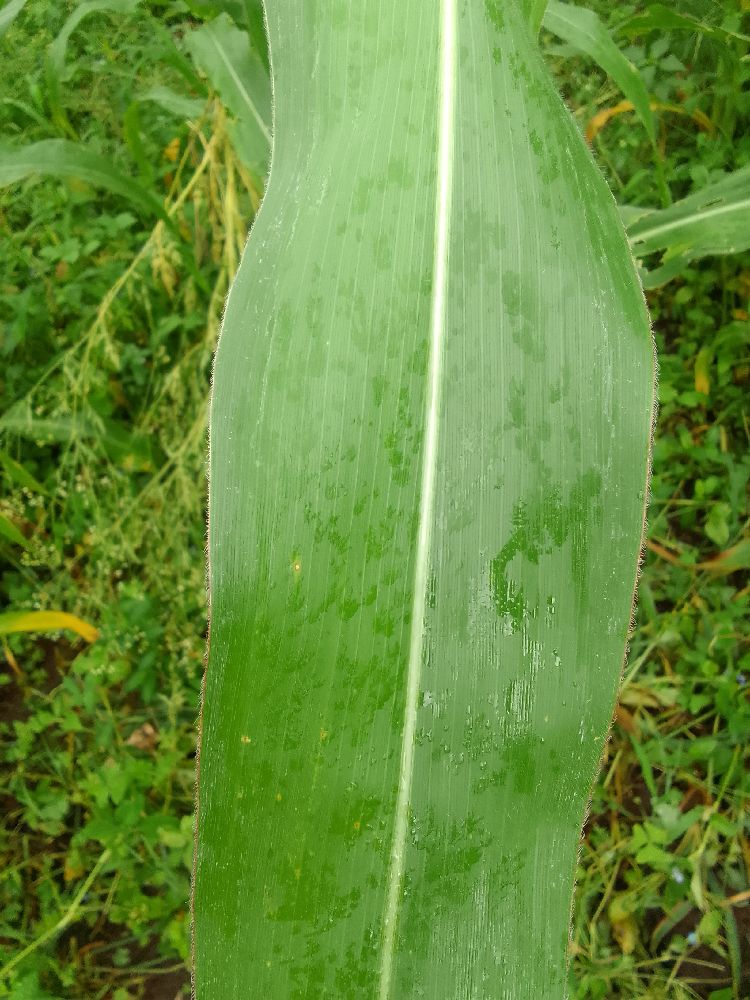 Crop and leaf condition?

maize, healthy
